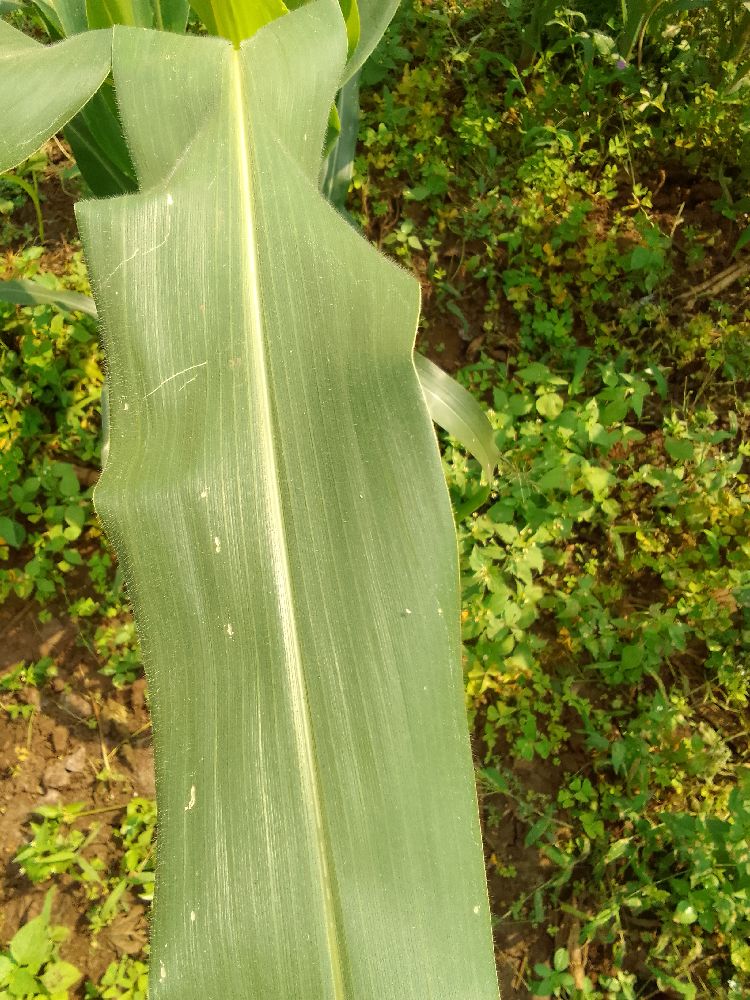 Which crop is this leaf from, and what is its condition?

maize, healthy
